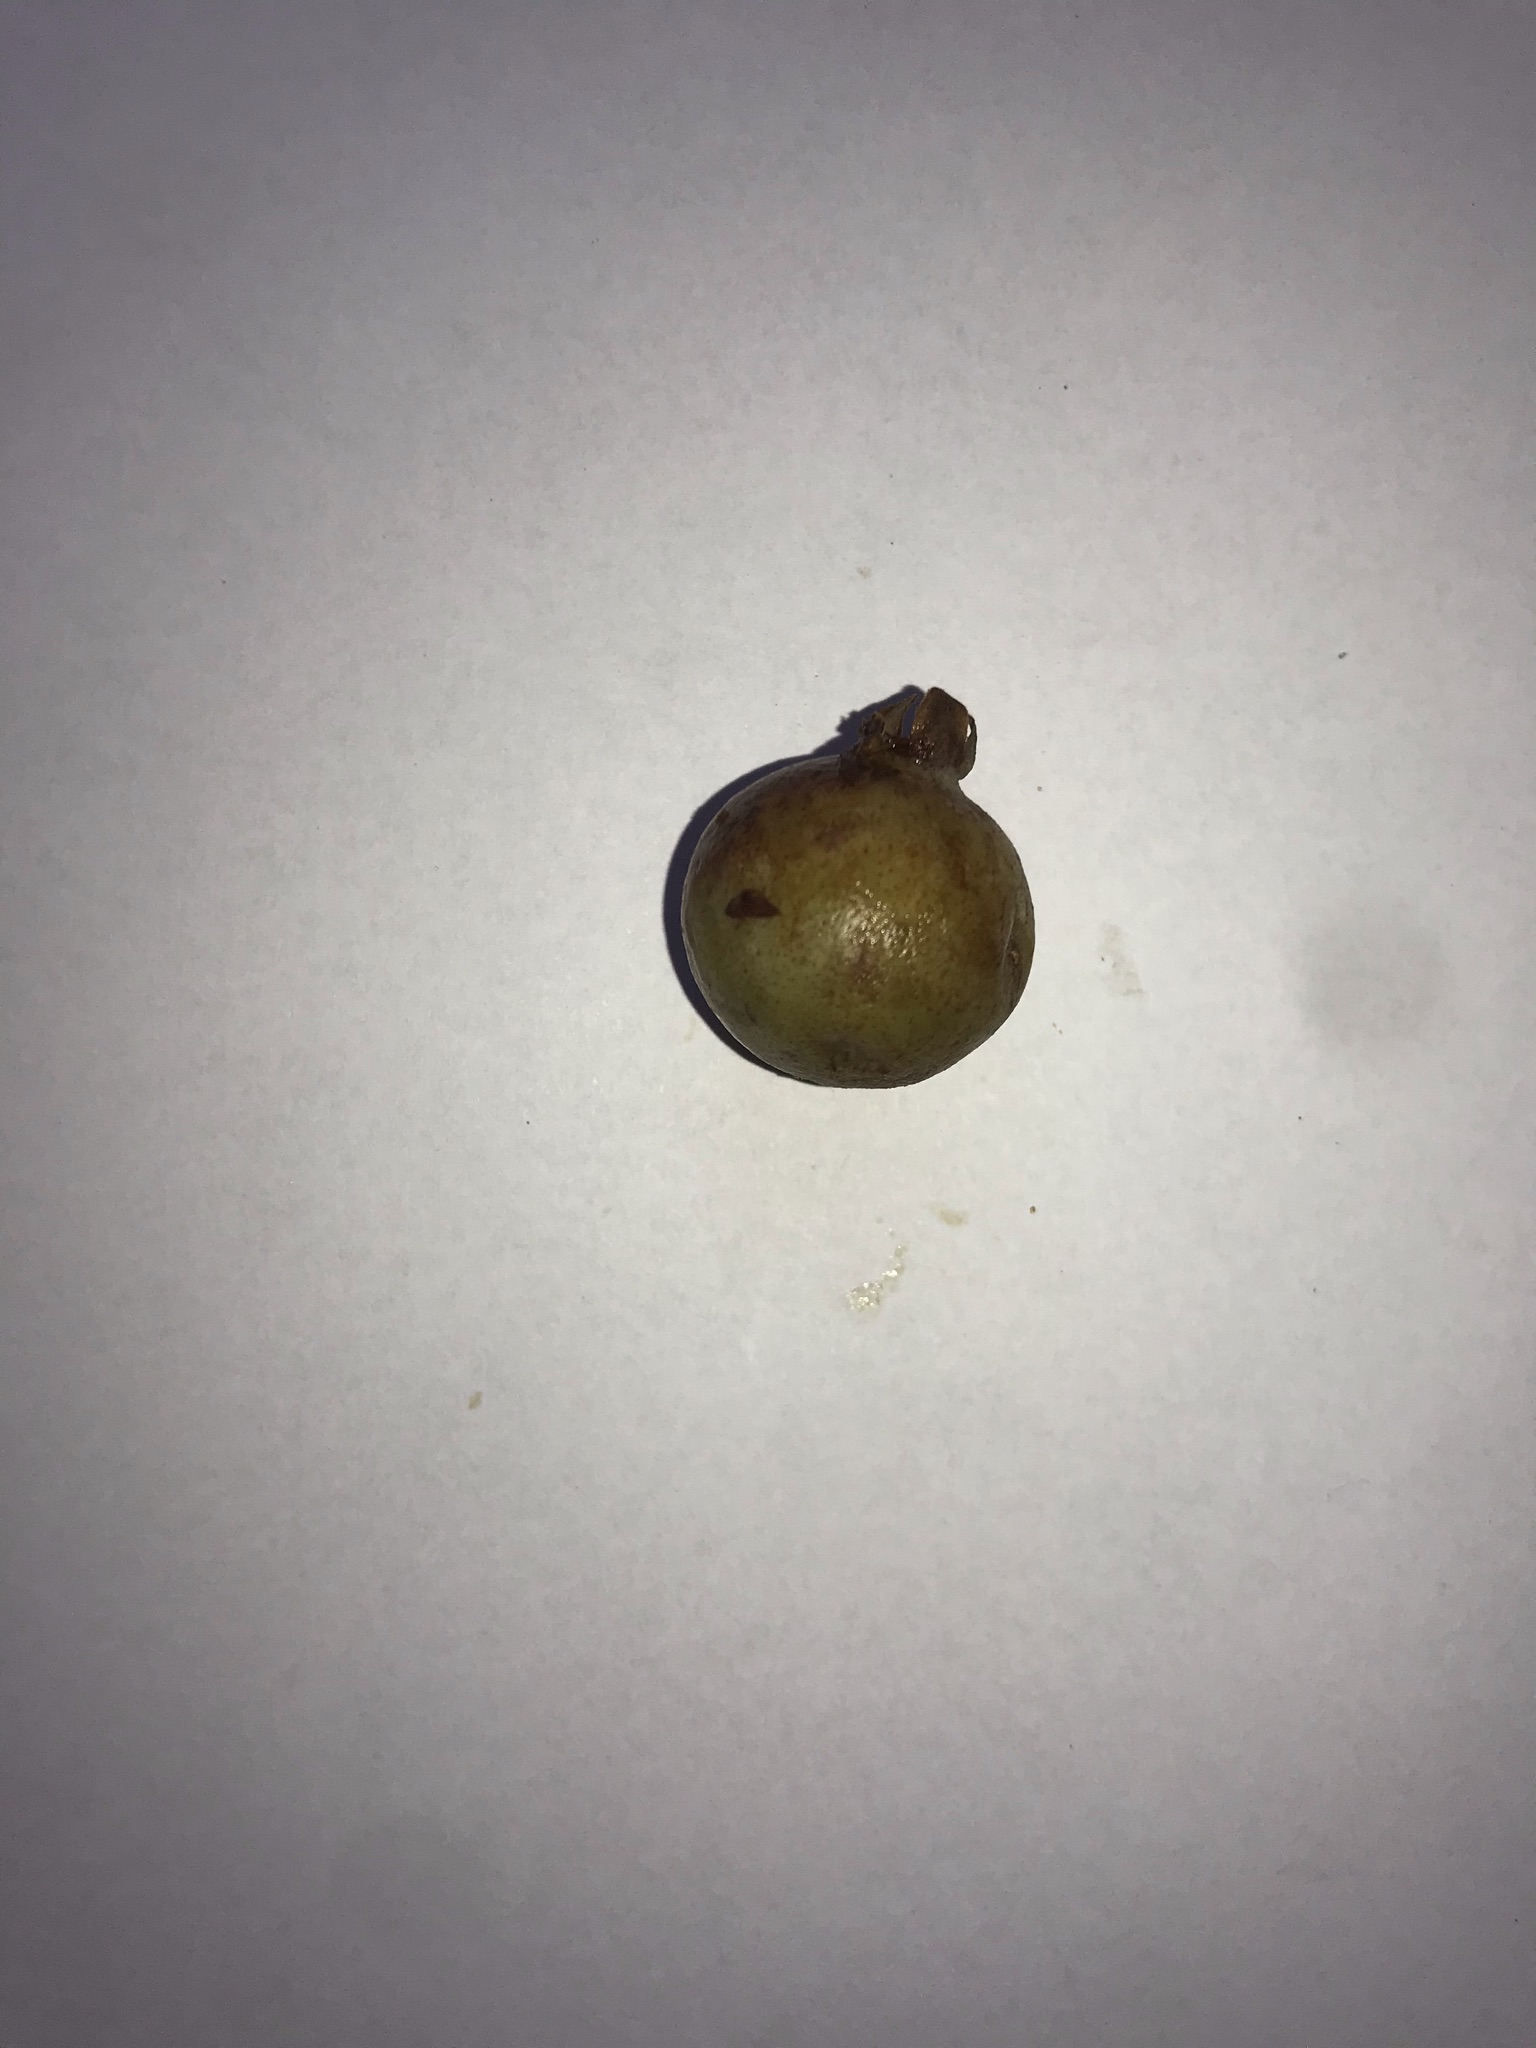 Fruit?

gabiroba
